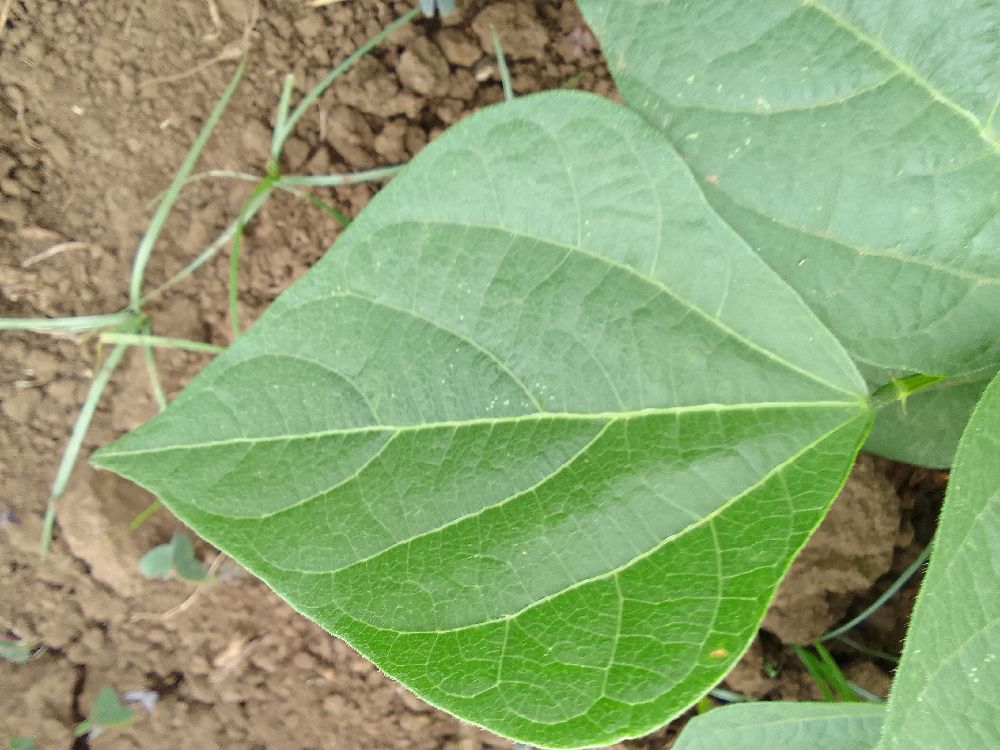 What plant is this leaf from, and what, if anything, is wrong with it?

common bean, healthy
